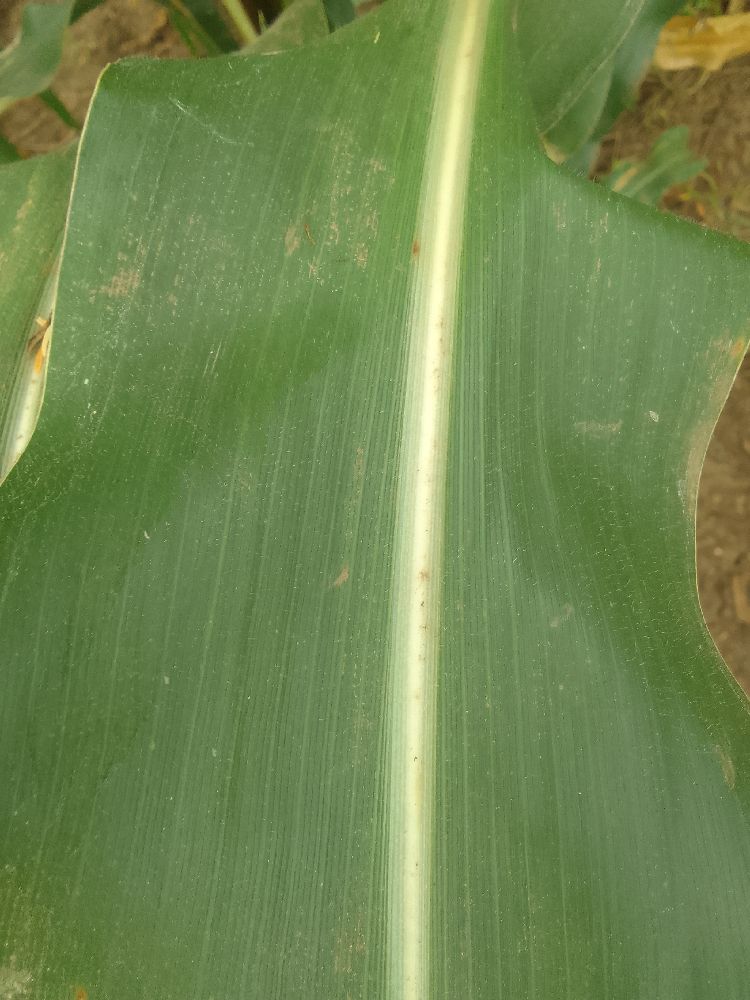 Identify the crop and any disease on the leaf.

maize, healthy
